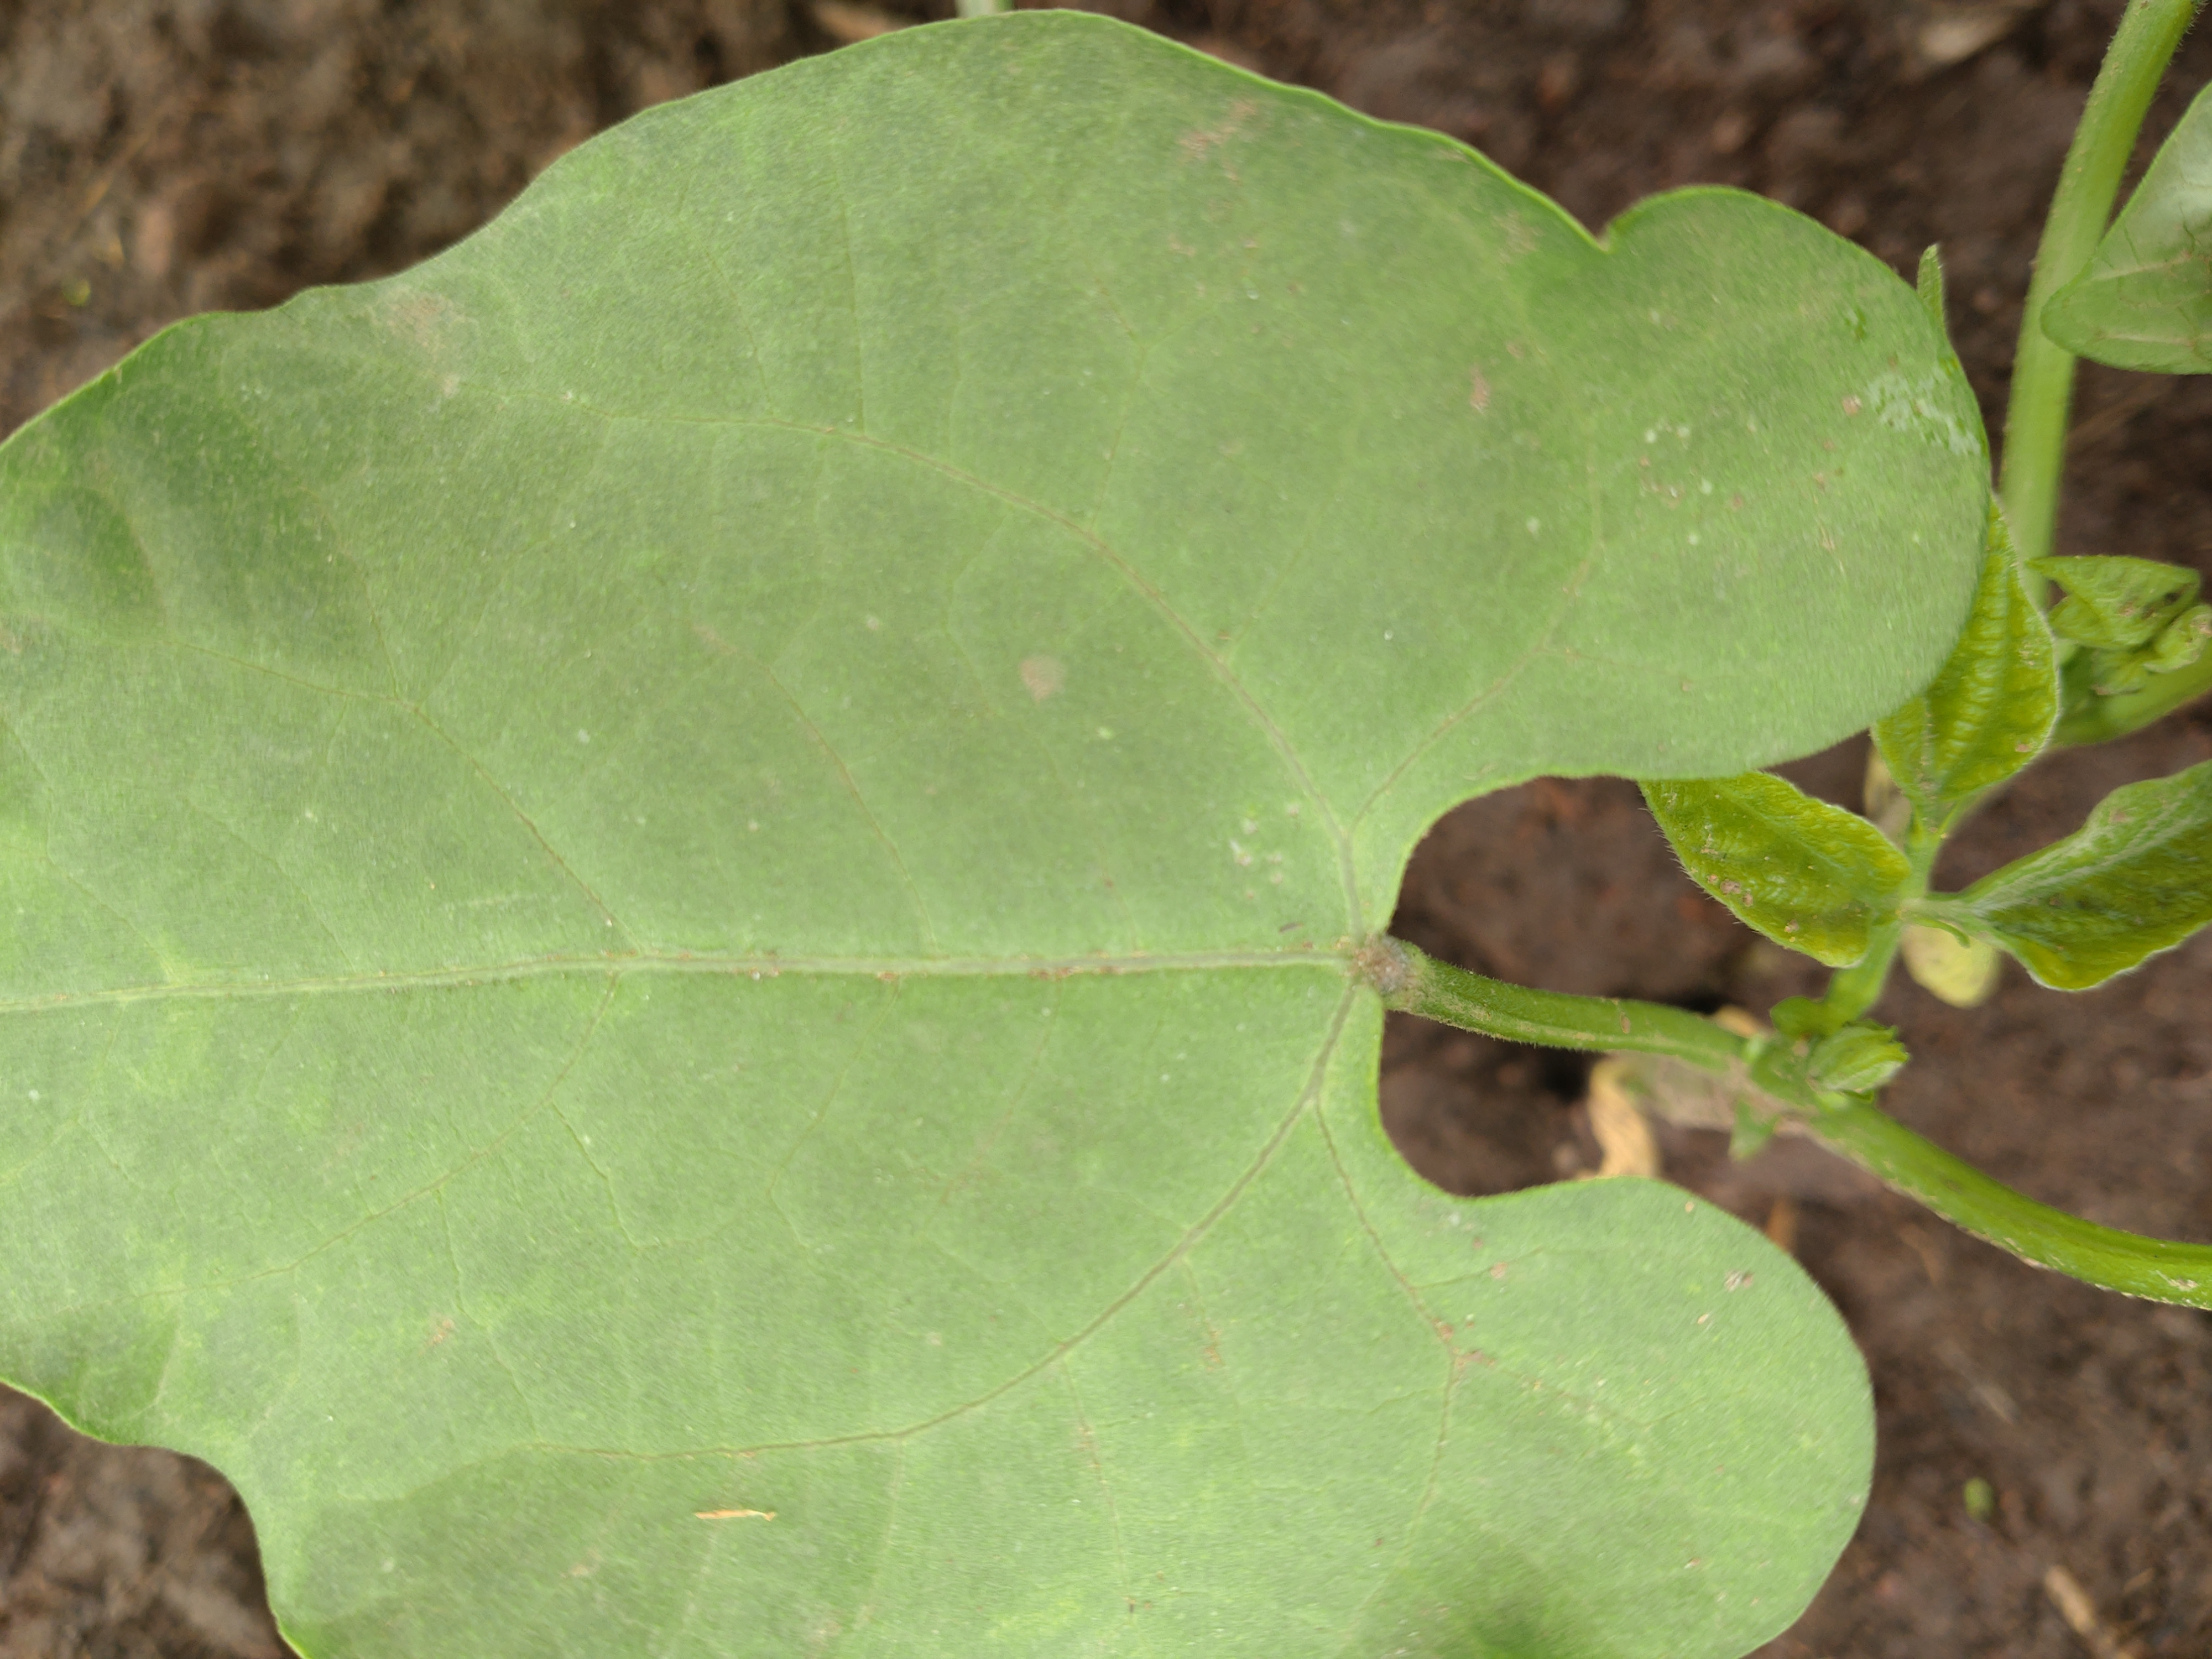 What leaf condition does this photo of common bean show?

healthy
